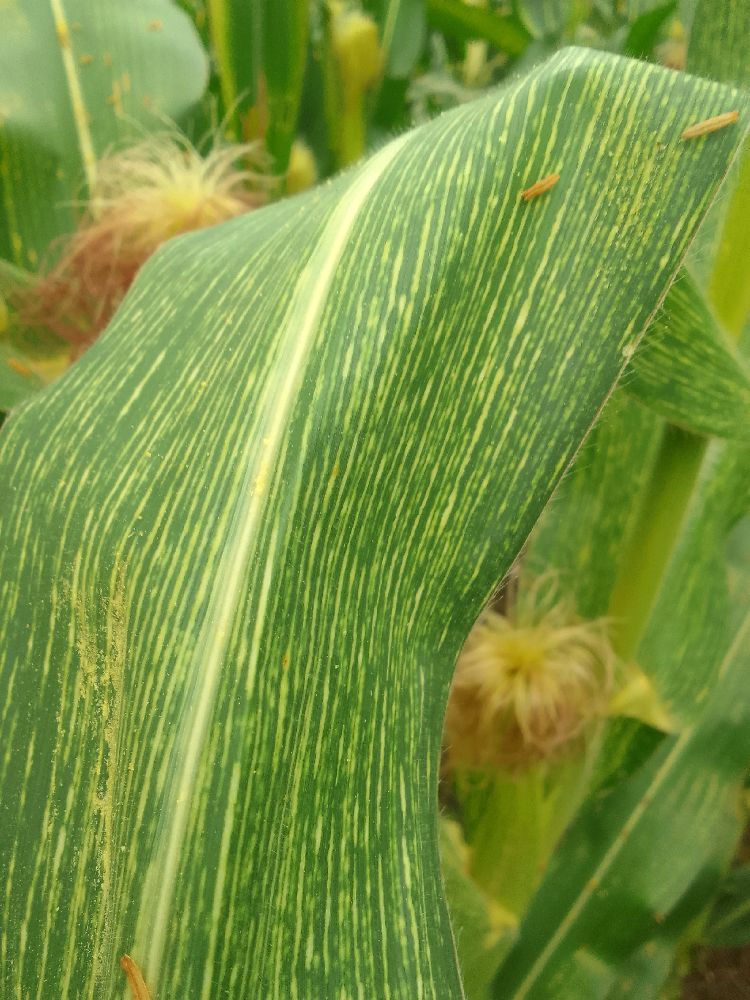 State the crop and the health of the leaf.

maize, maize streak virus
